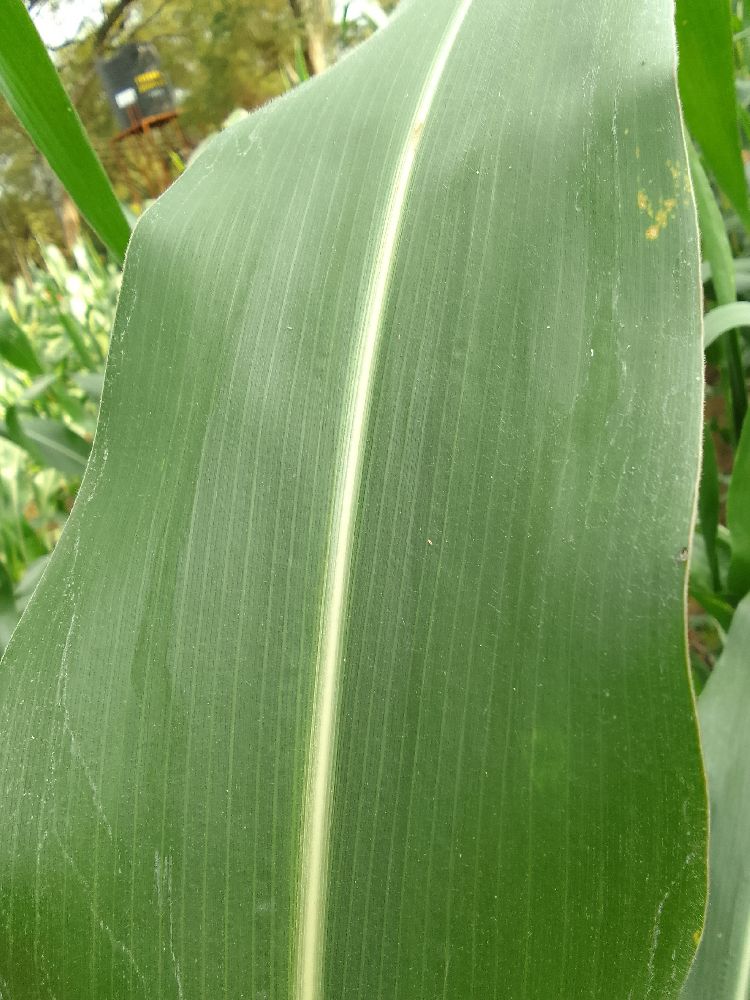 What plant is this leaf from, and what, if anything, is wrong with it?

maize, healthy
